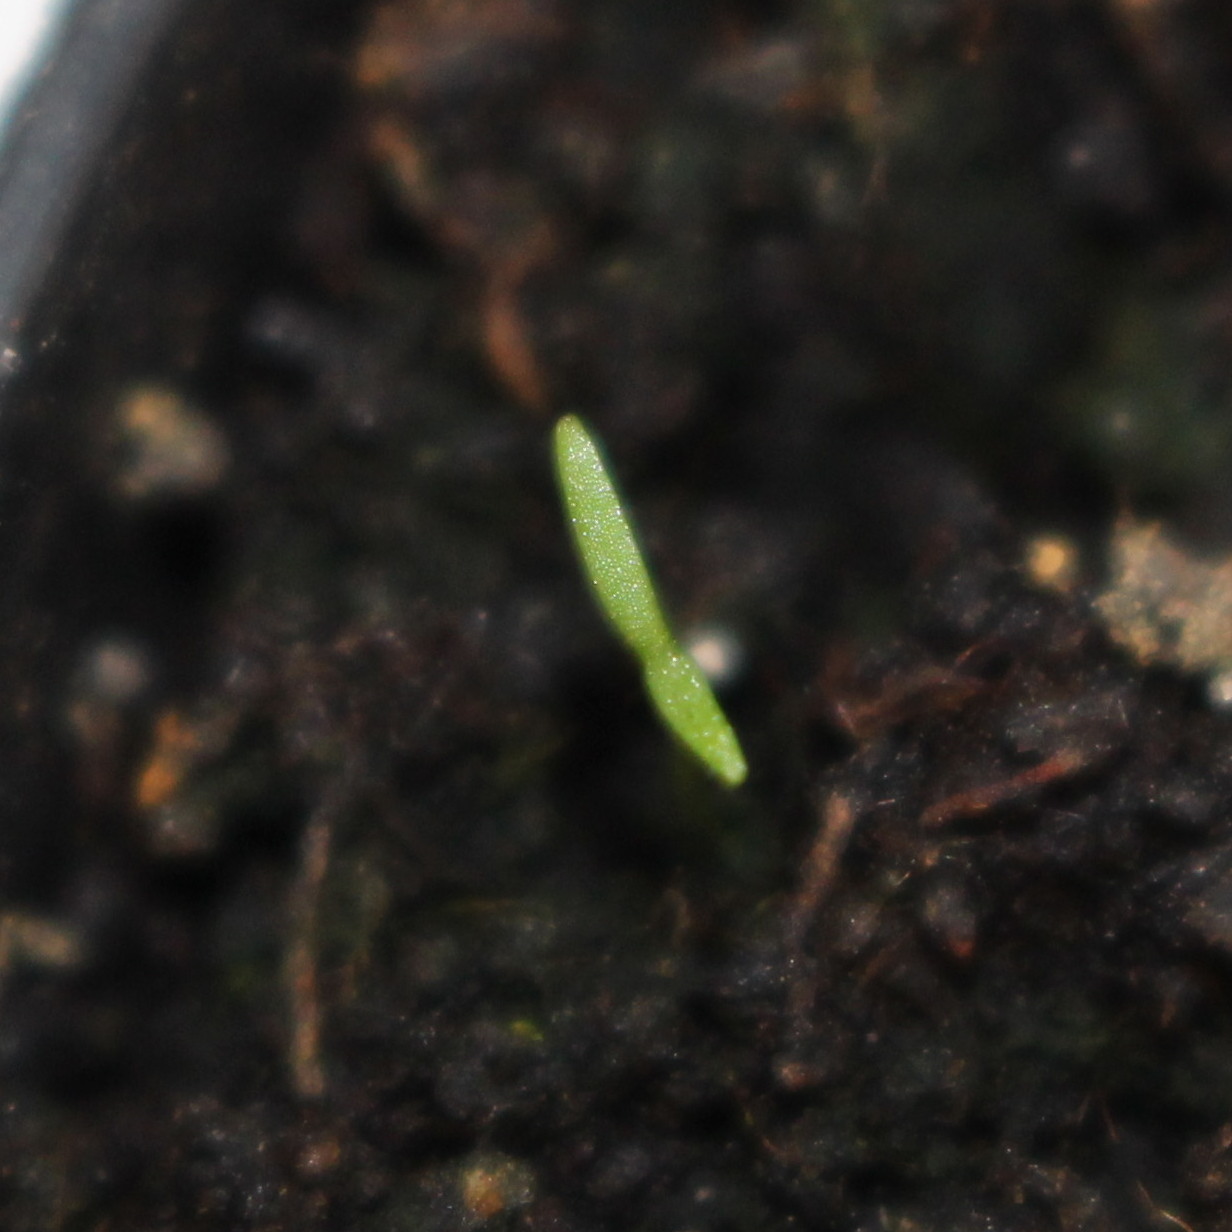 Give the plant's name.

Papaver rhoeas
